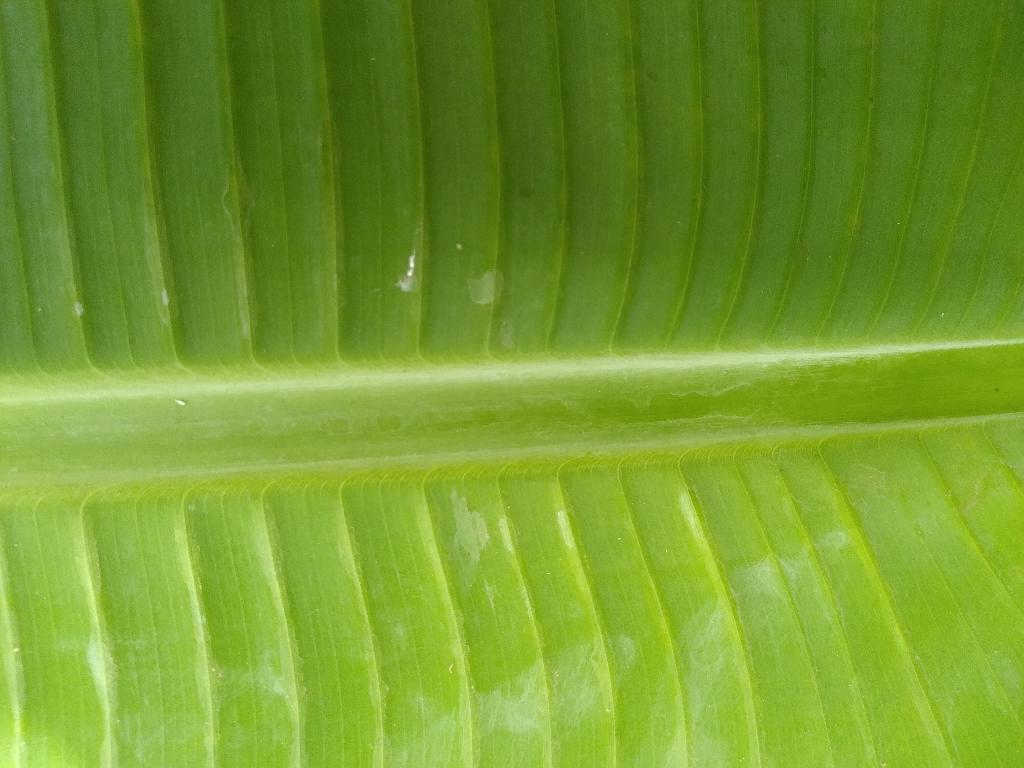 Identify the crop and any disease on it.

banana, healthy
